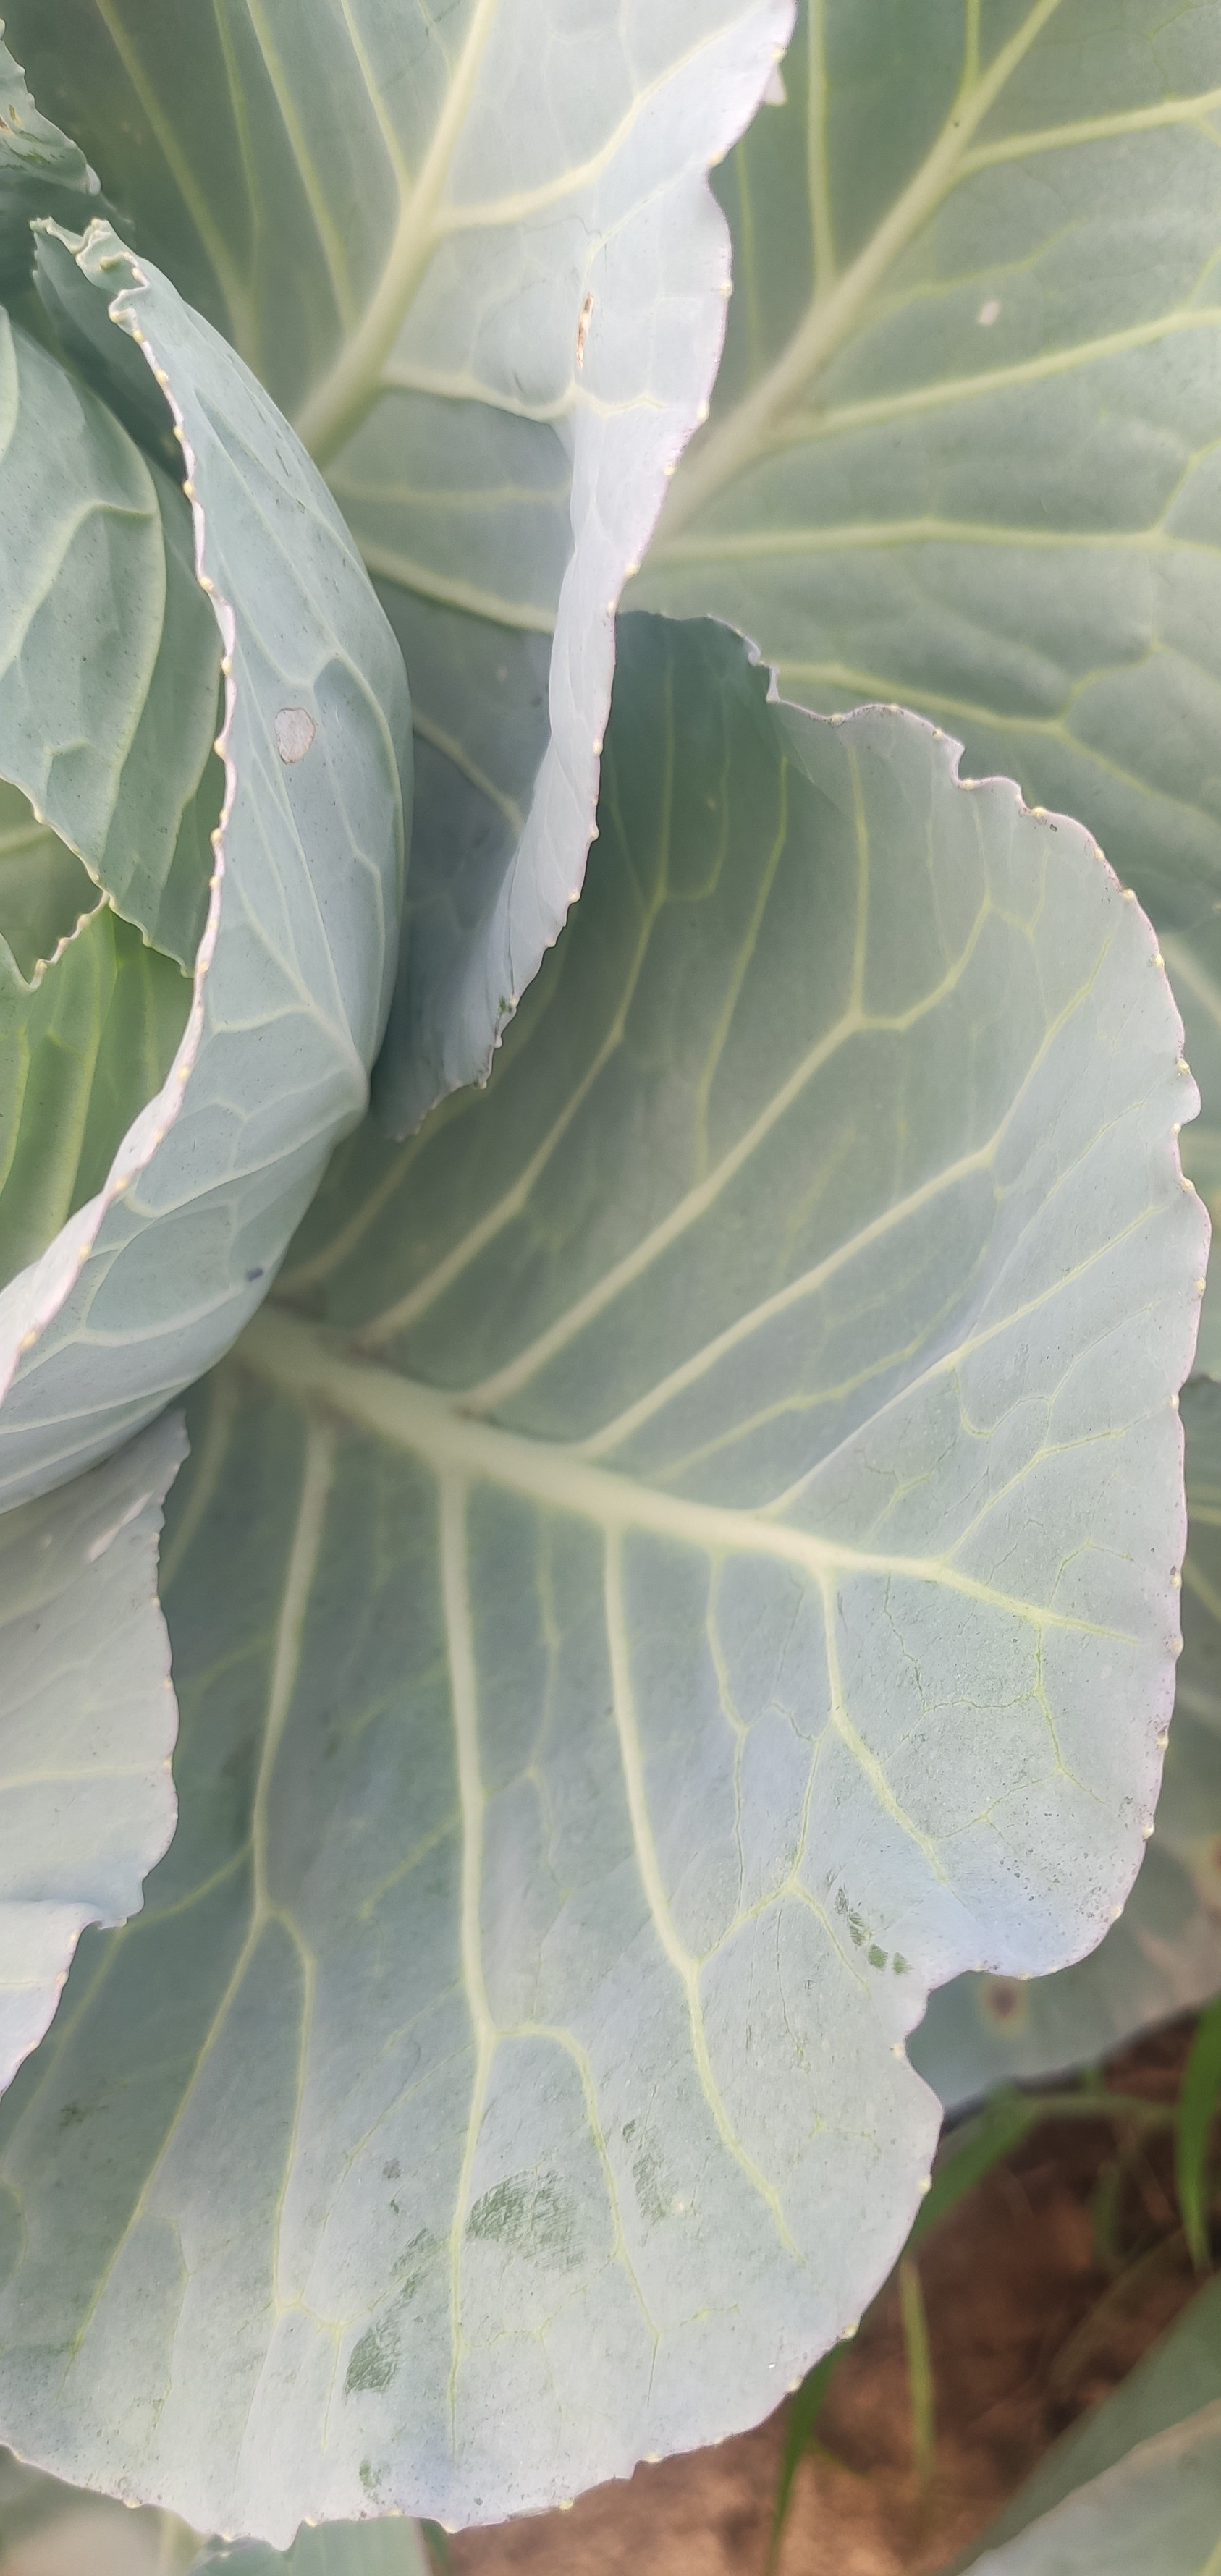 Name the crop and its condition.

cabbage, healthy
